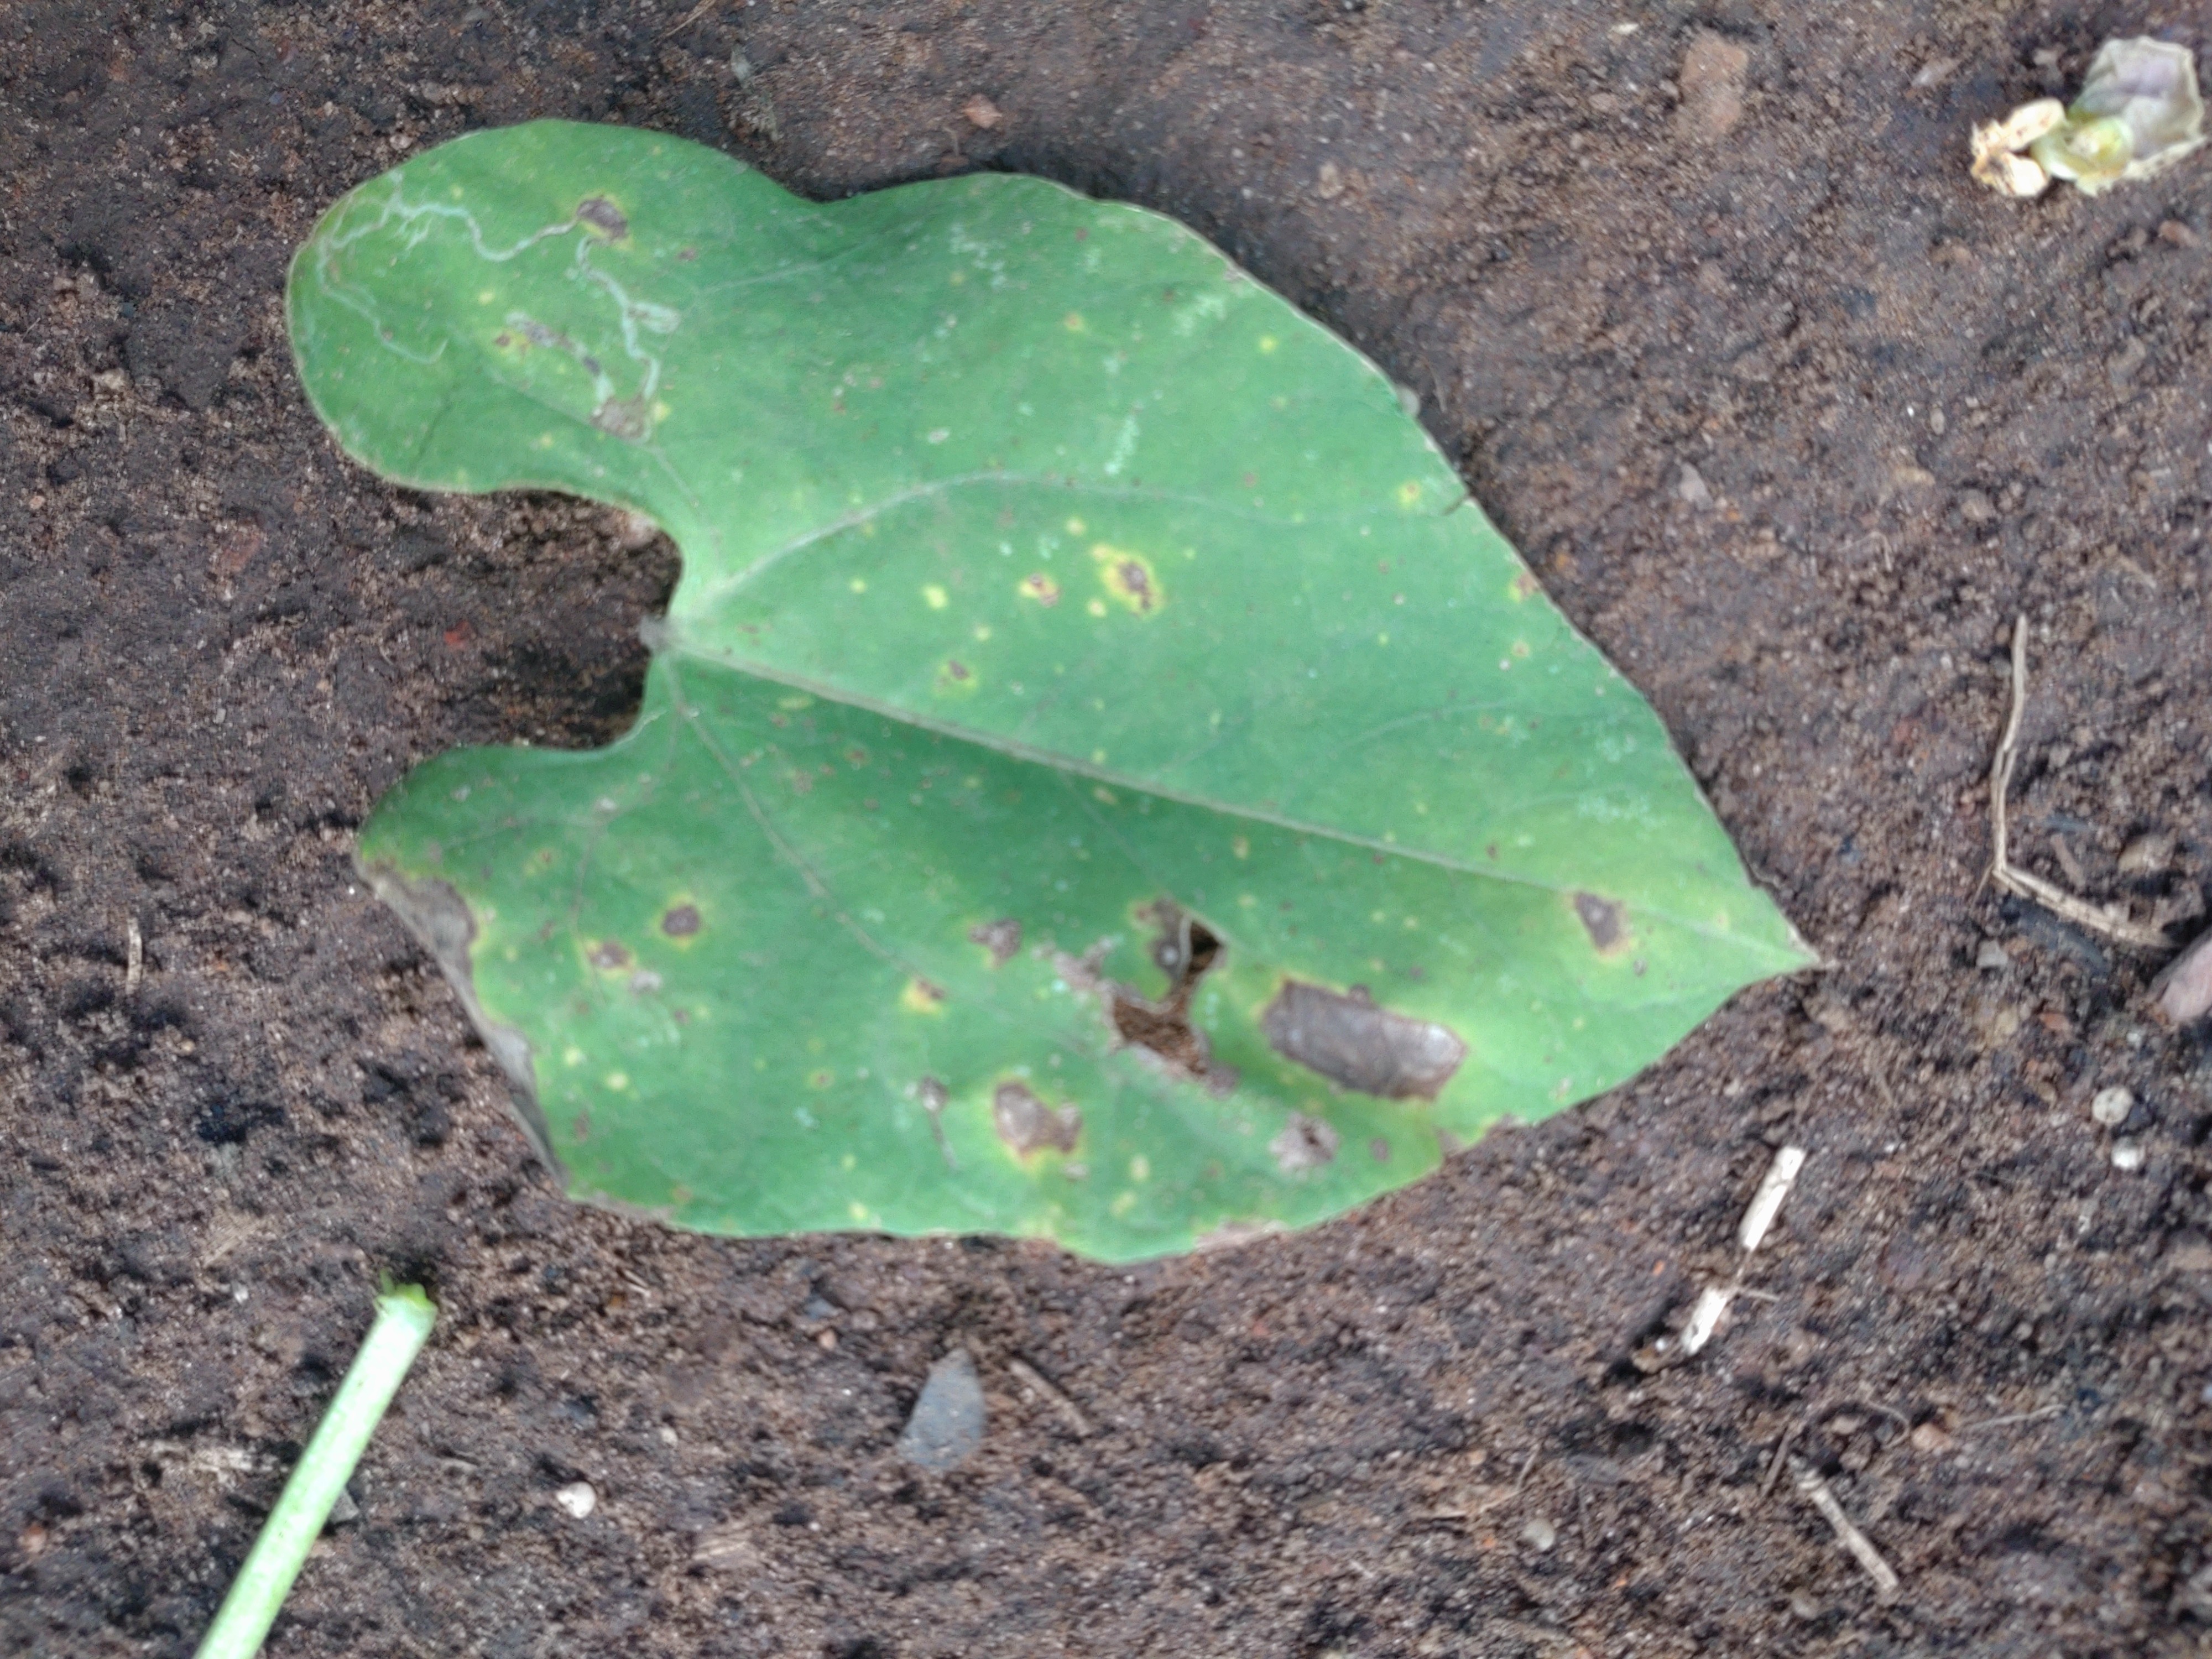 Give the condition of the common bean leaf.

rust
